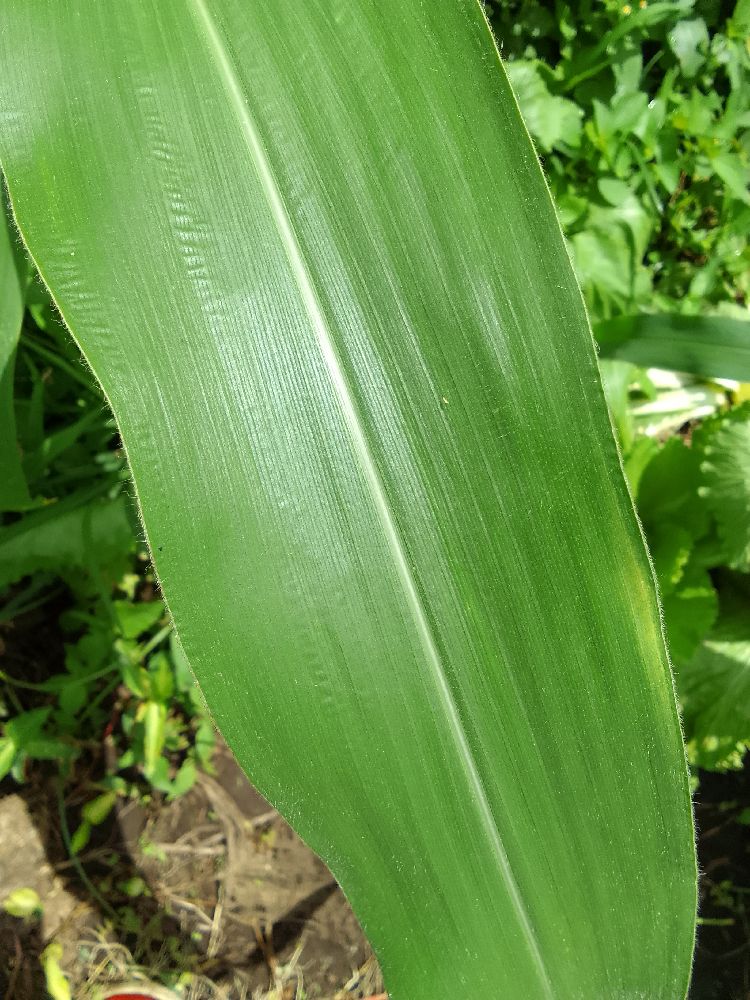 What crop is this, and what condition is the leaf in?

maize, healthy
